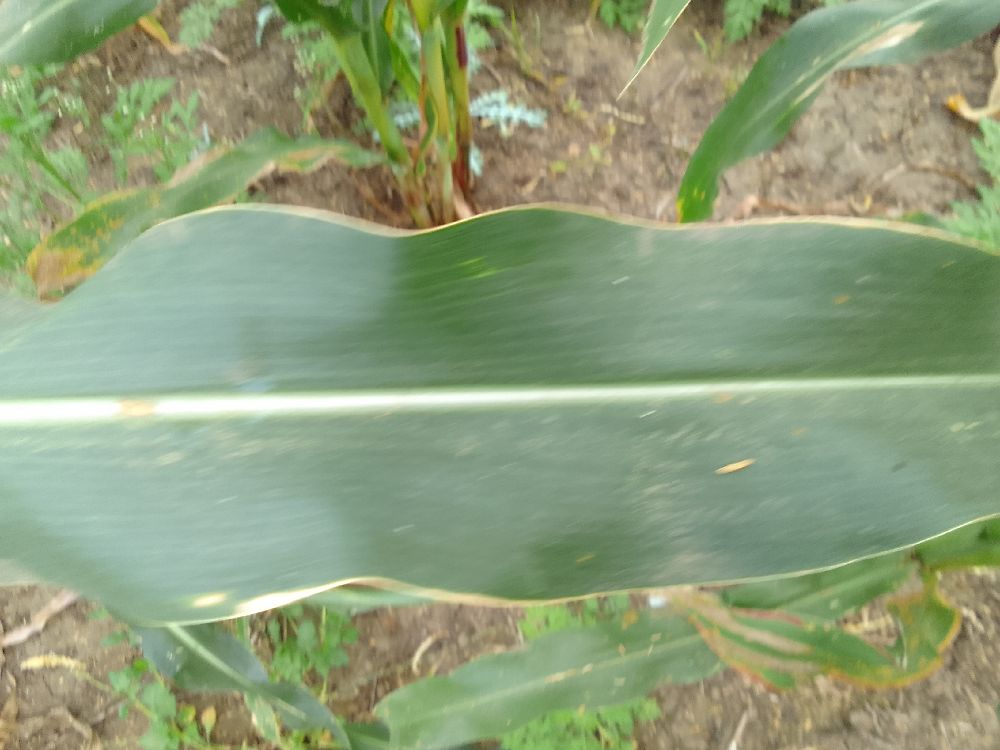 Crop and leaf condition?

maize, healthy
